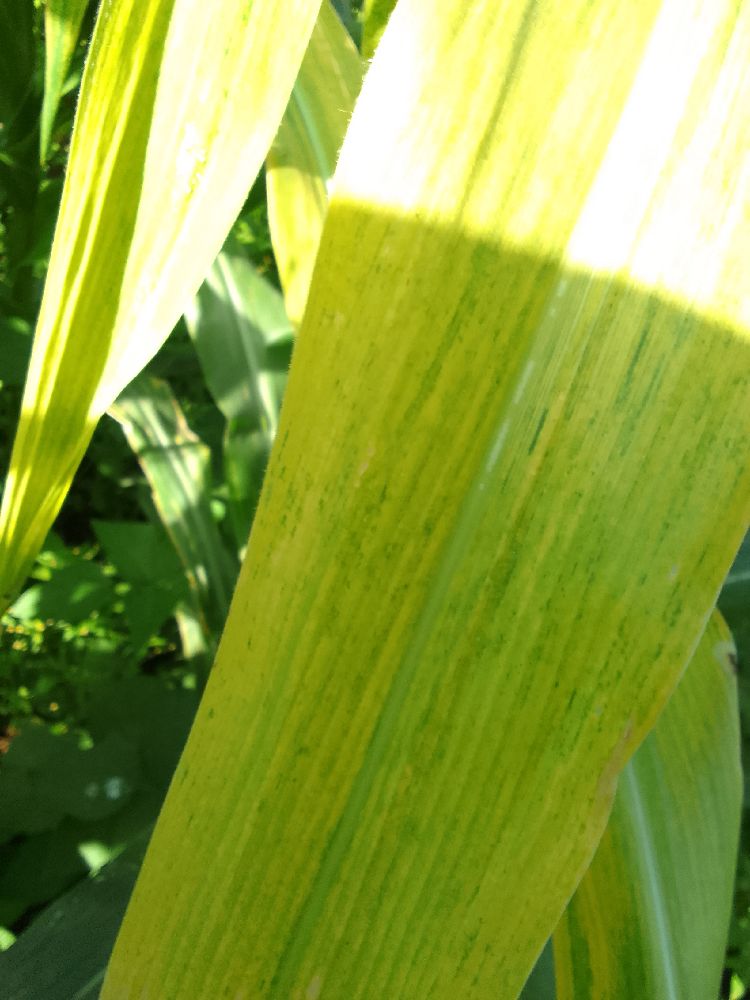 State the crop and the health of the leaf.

maize, maize lethal necrosis
